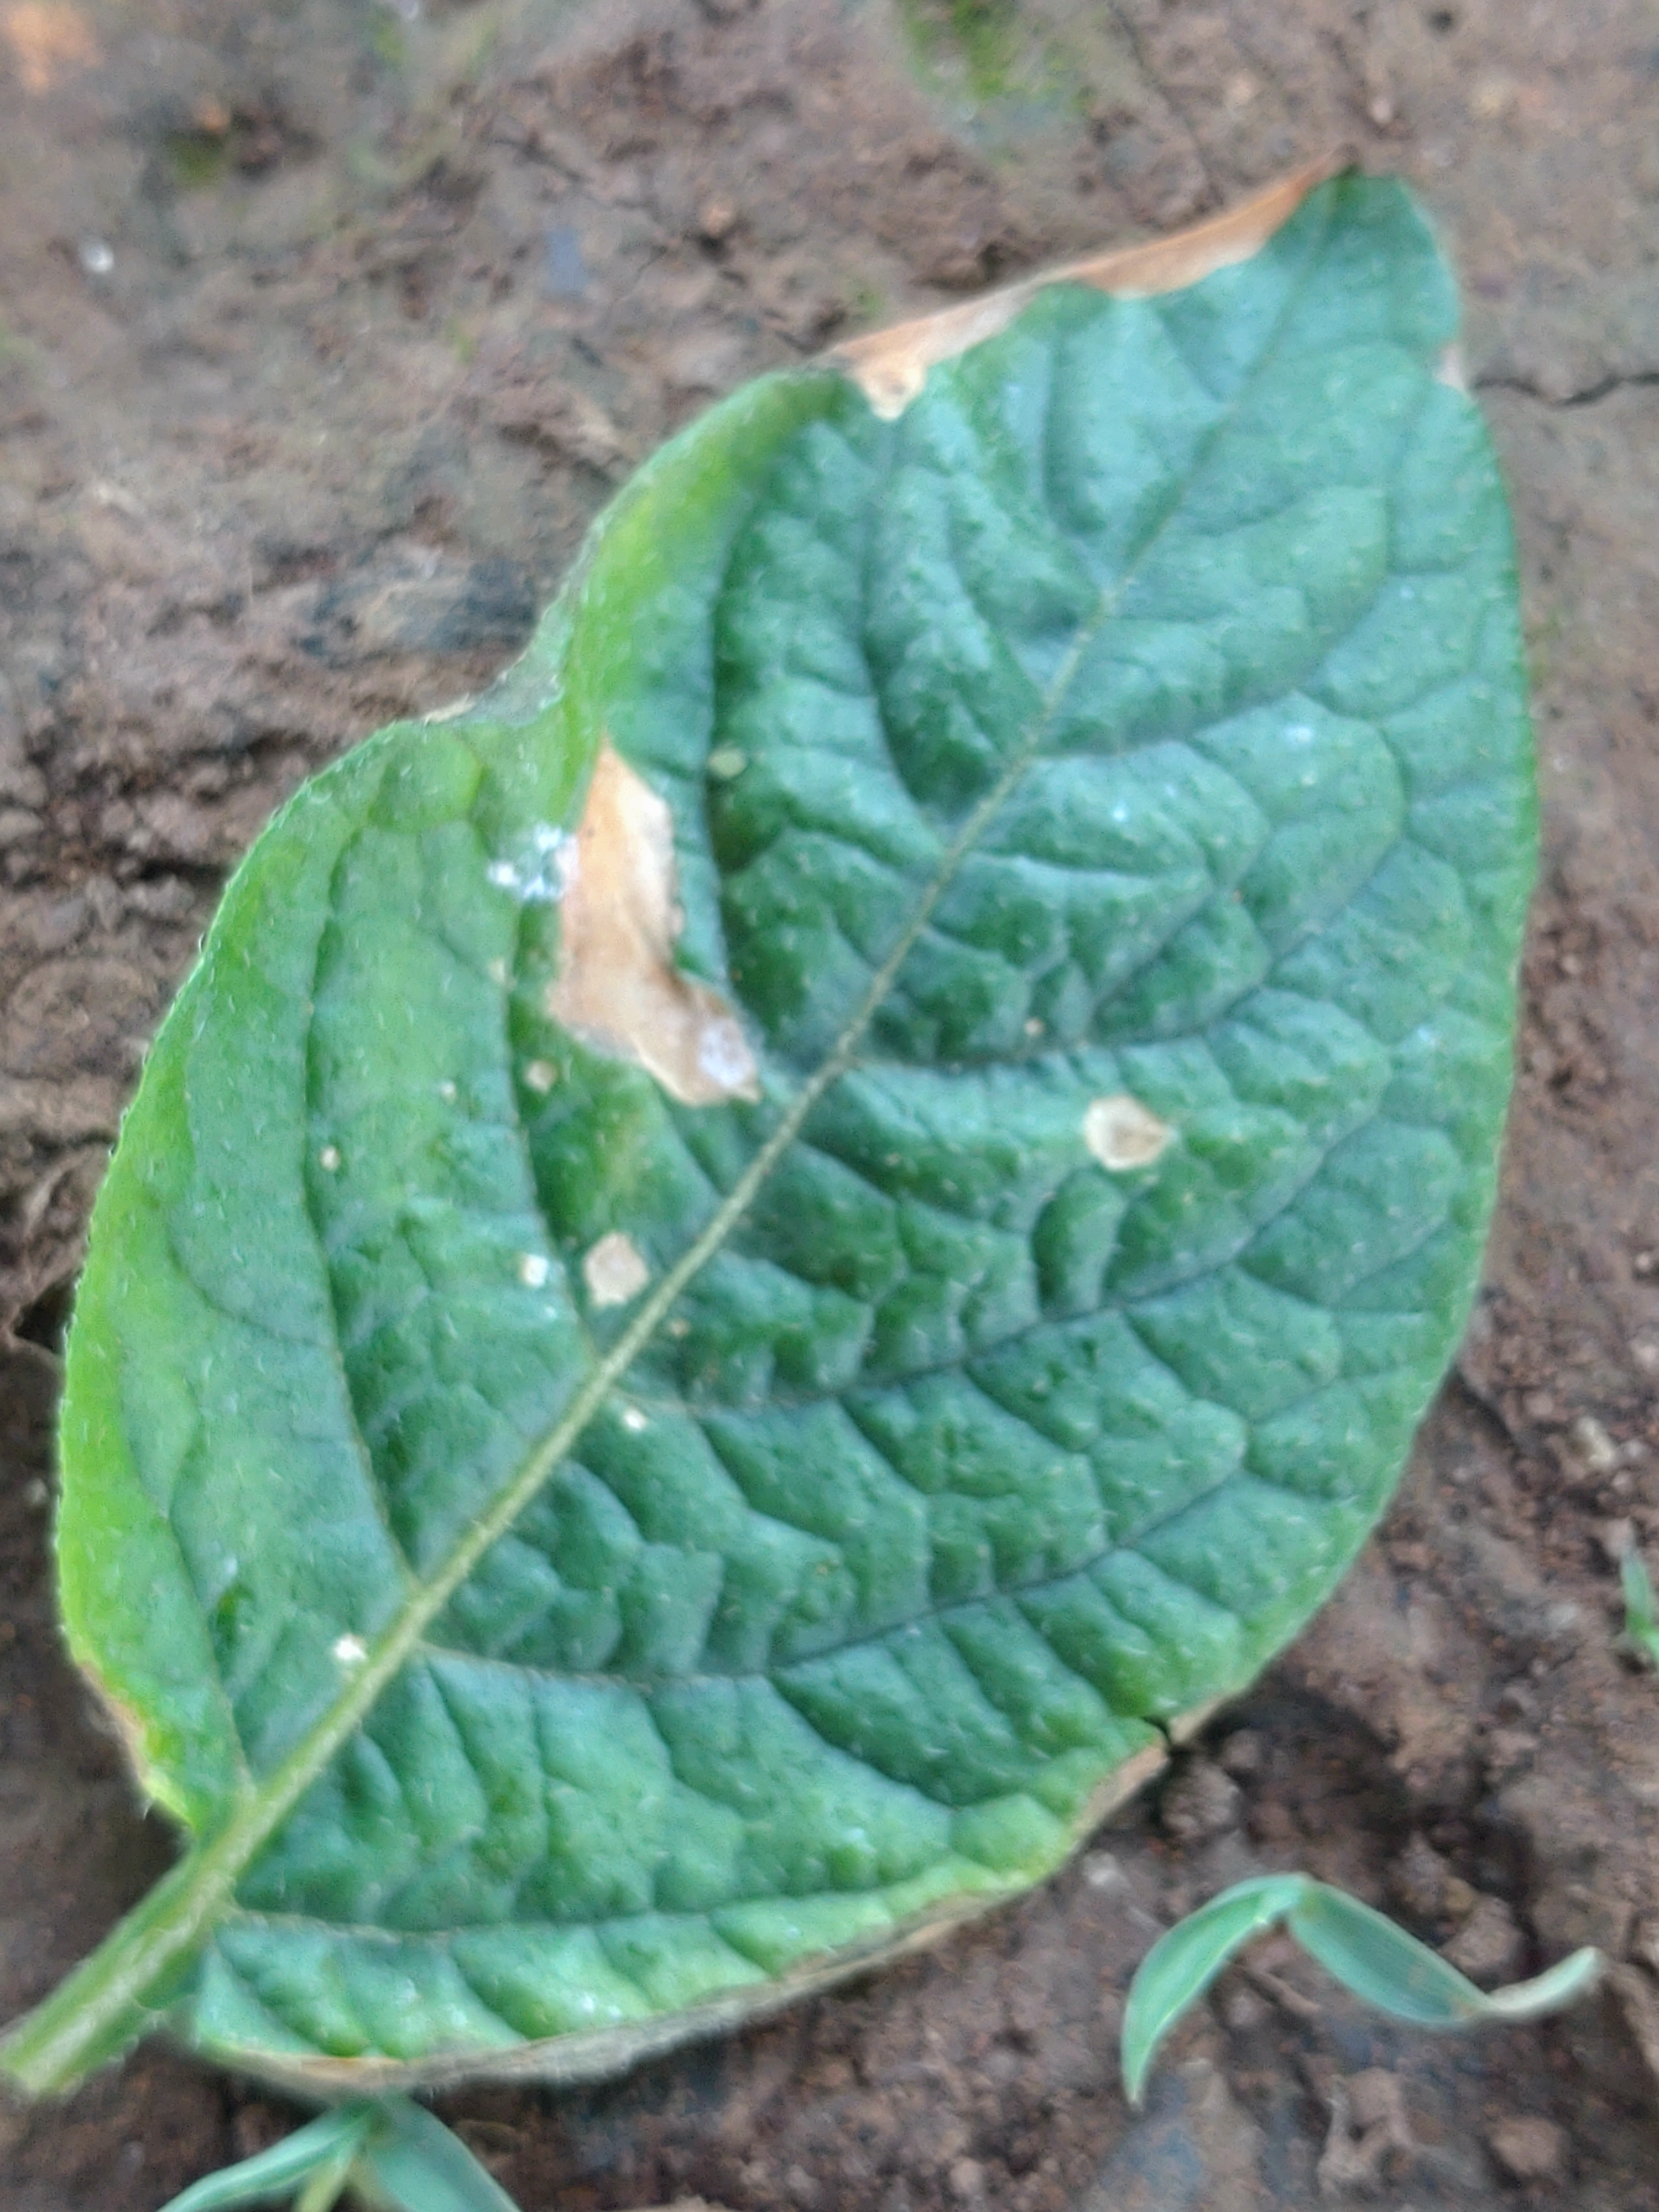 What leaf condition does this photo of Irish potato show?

early blight
